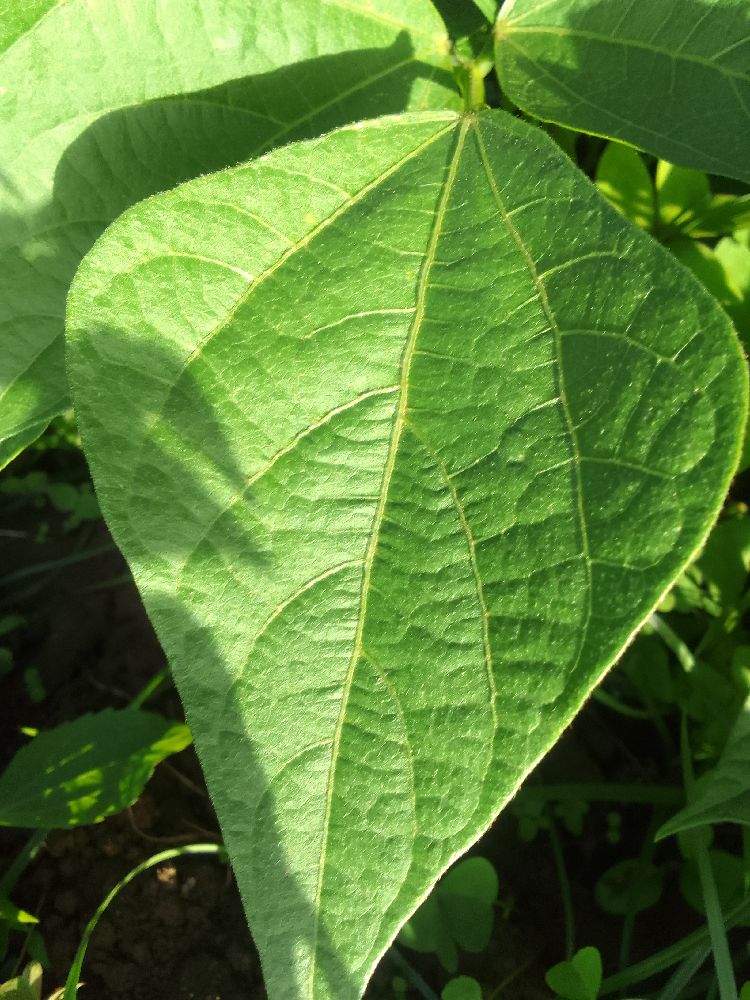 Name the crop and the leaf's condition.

common bean, healthy
